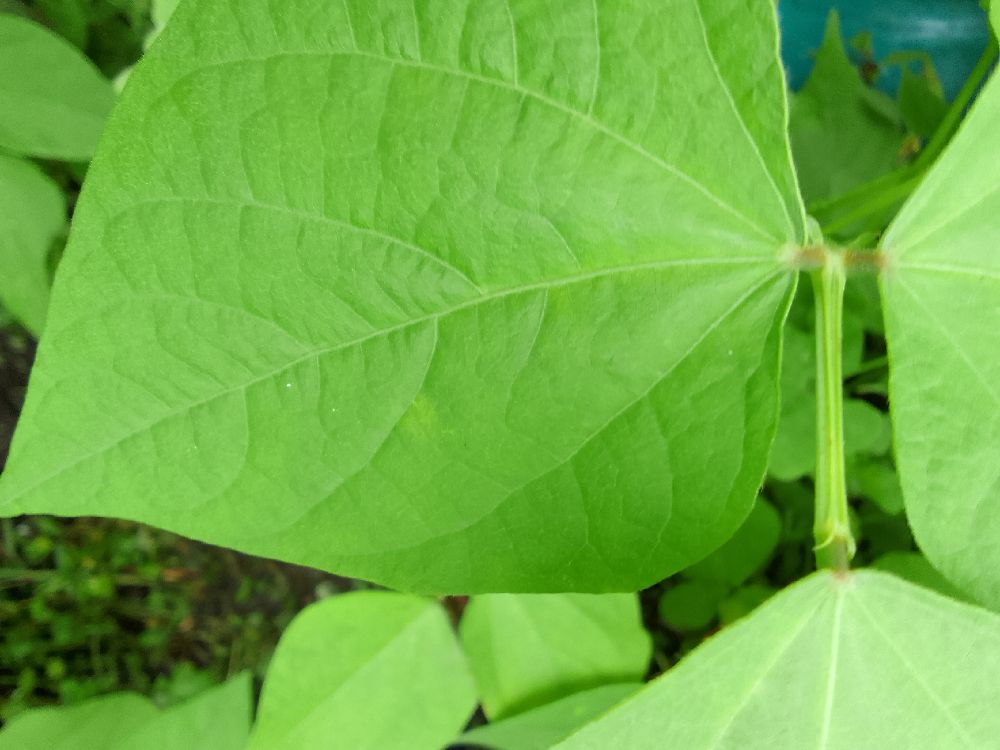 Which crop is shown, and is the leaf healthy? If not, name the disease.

common bean, healthy
